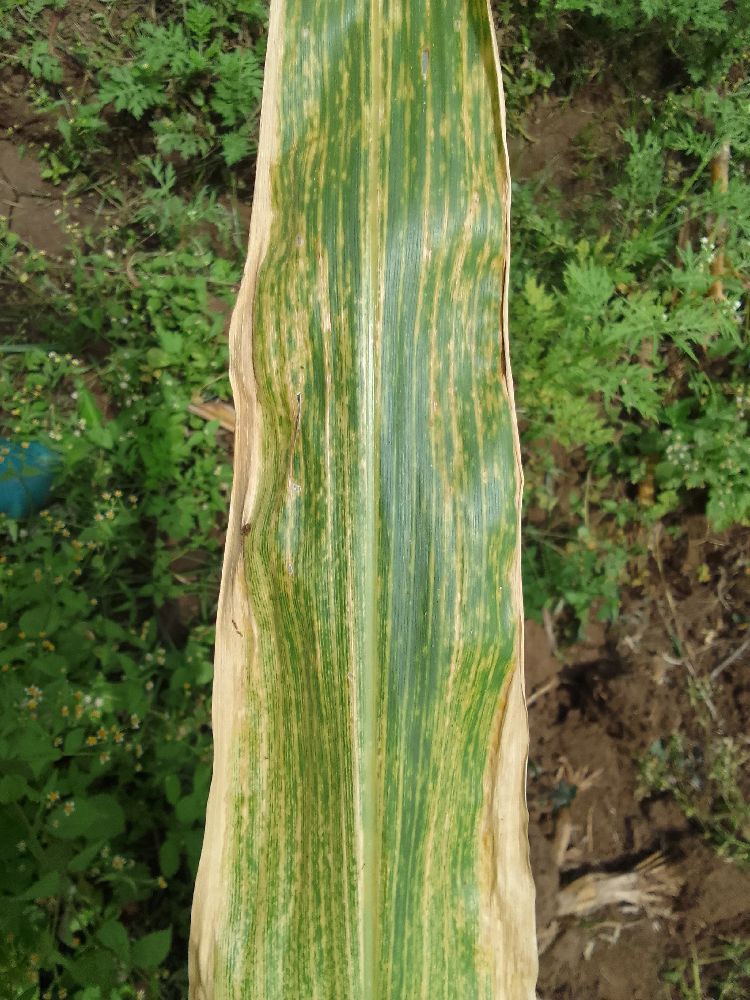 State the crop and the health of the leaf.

maize, maize lethal necrosis
